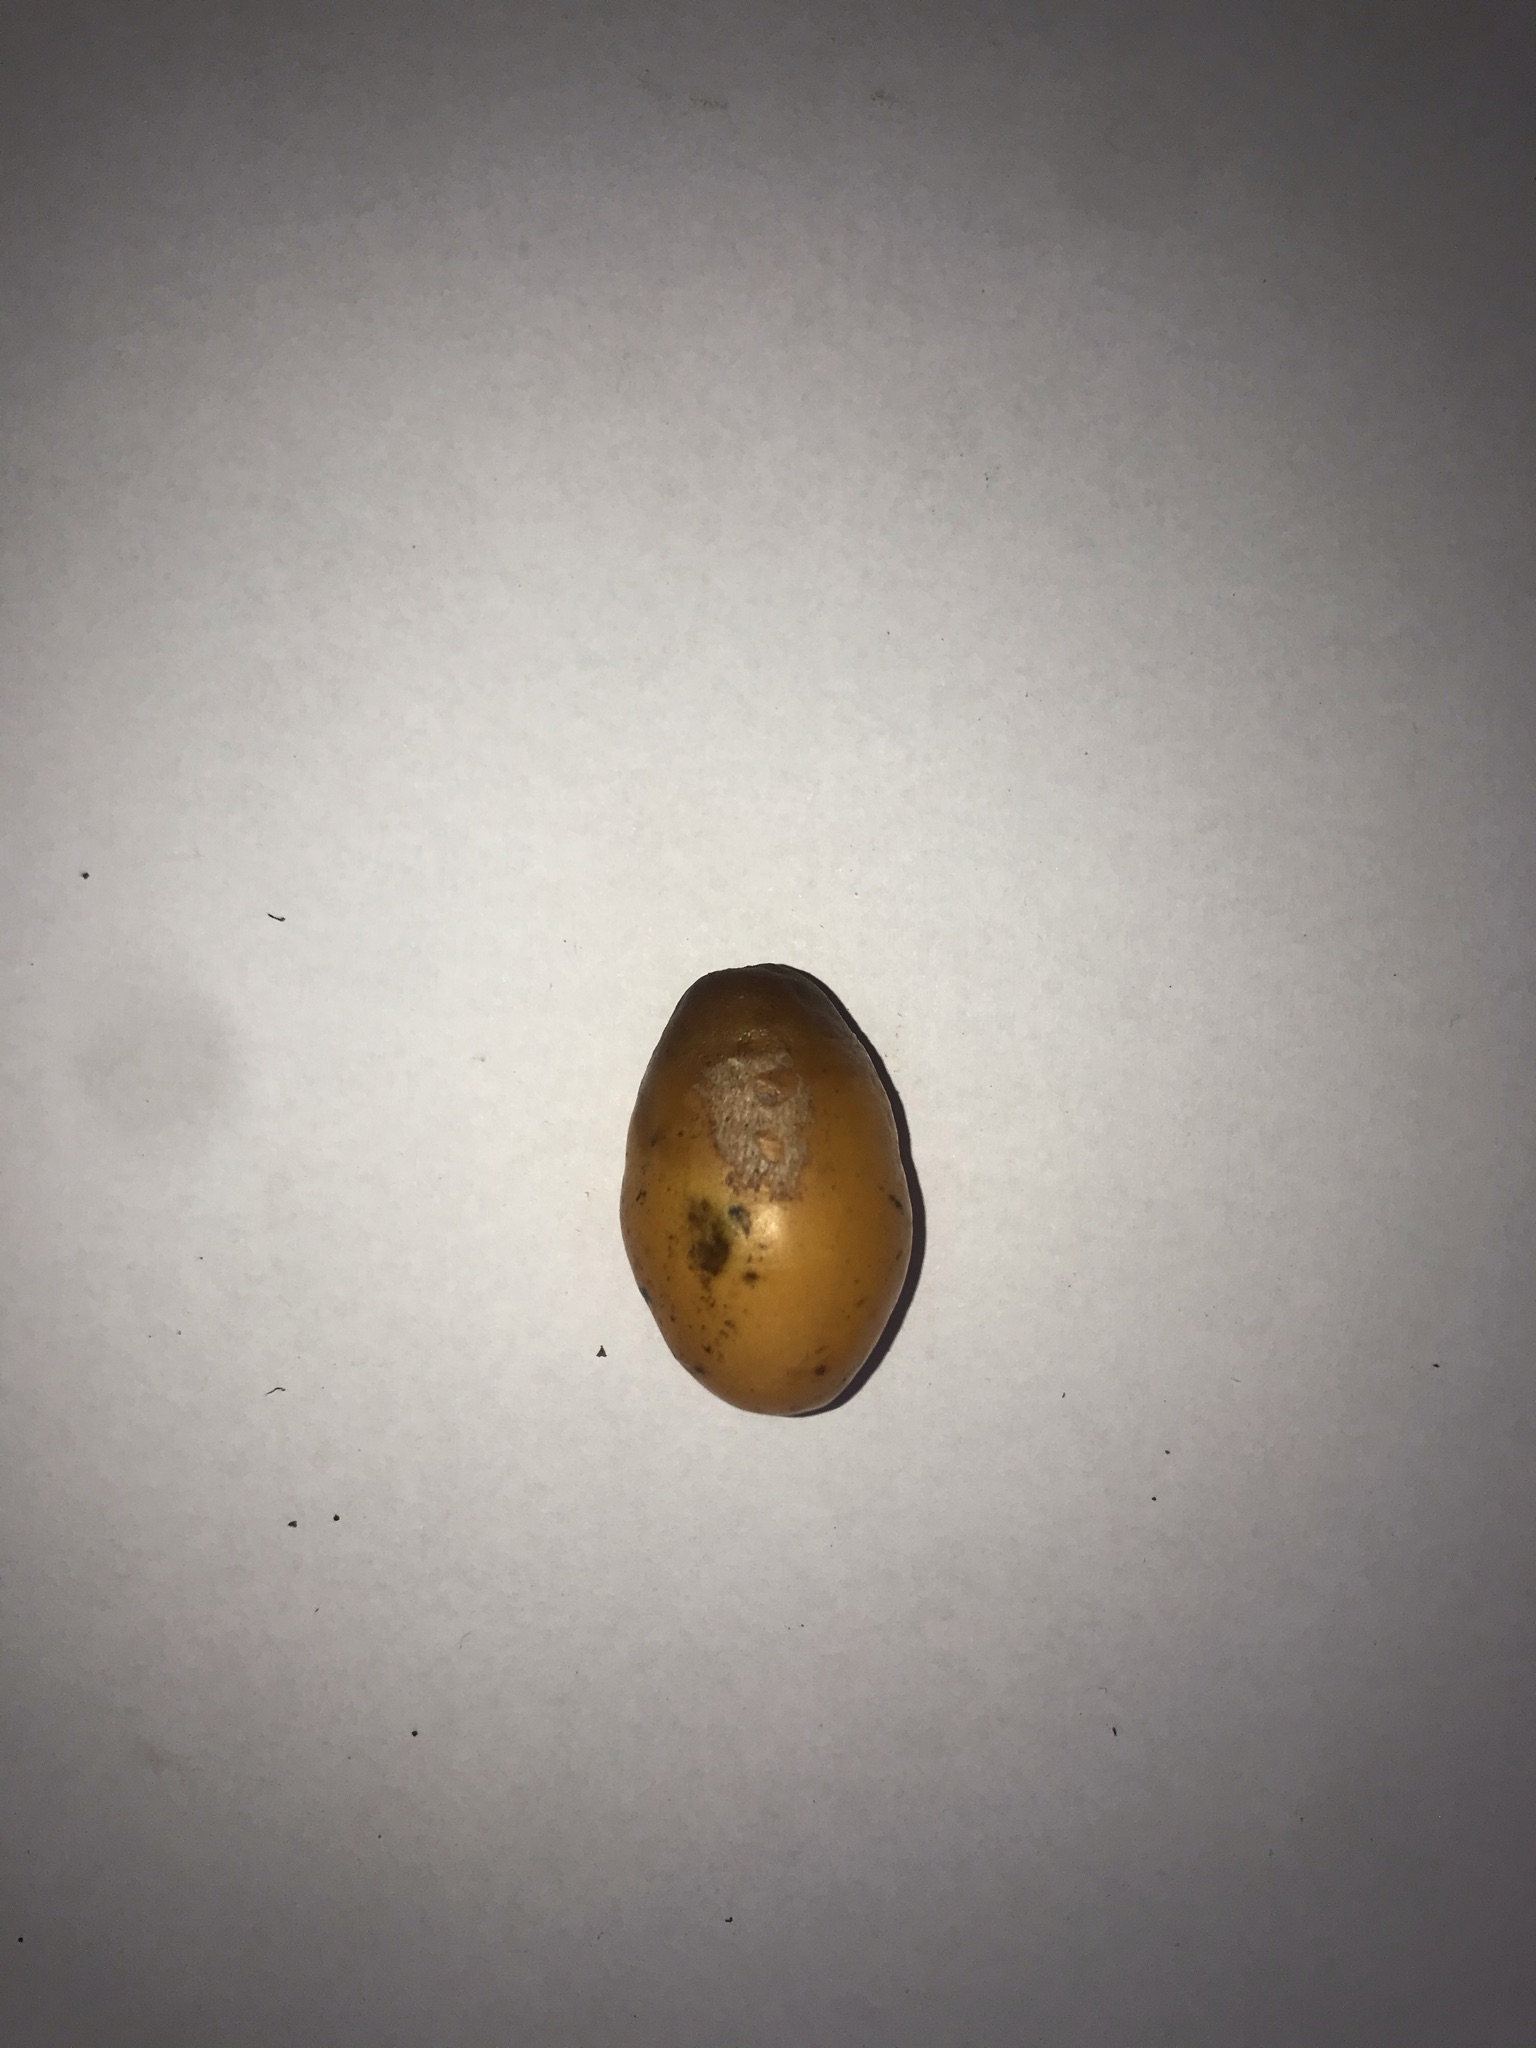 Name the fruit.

siriguela
